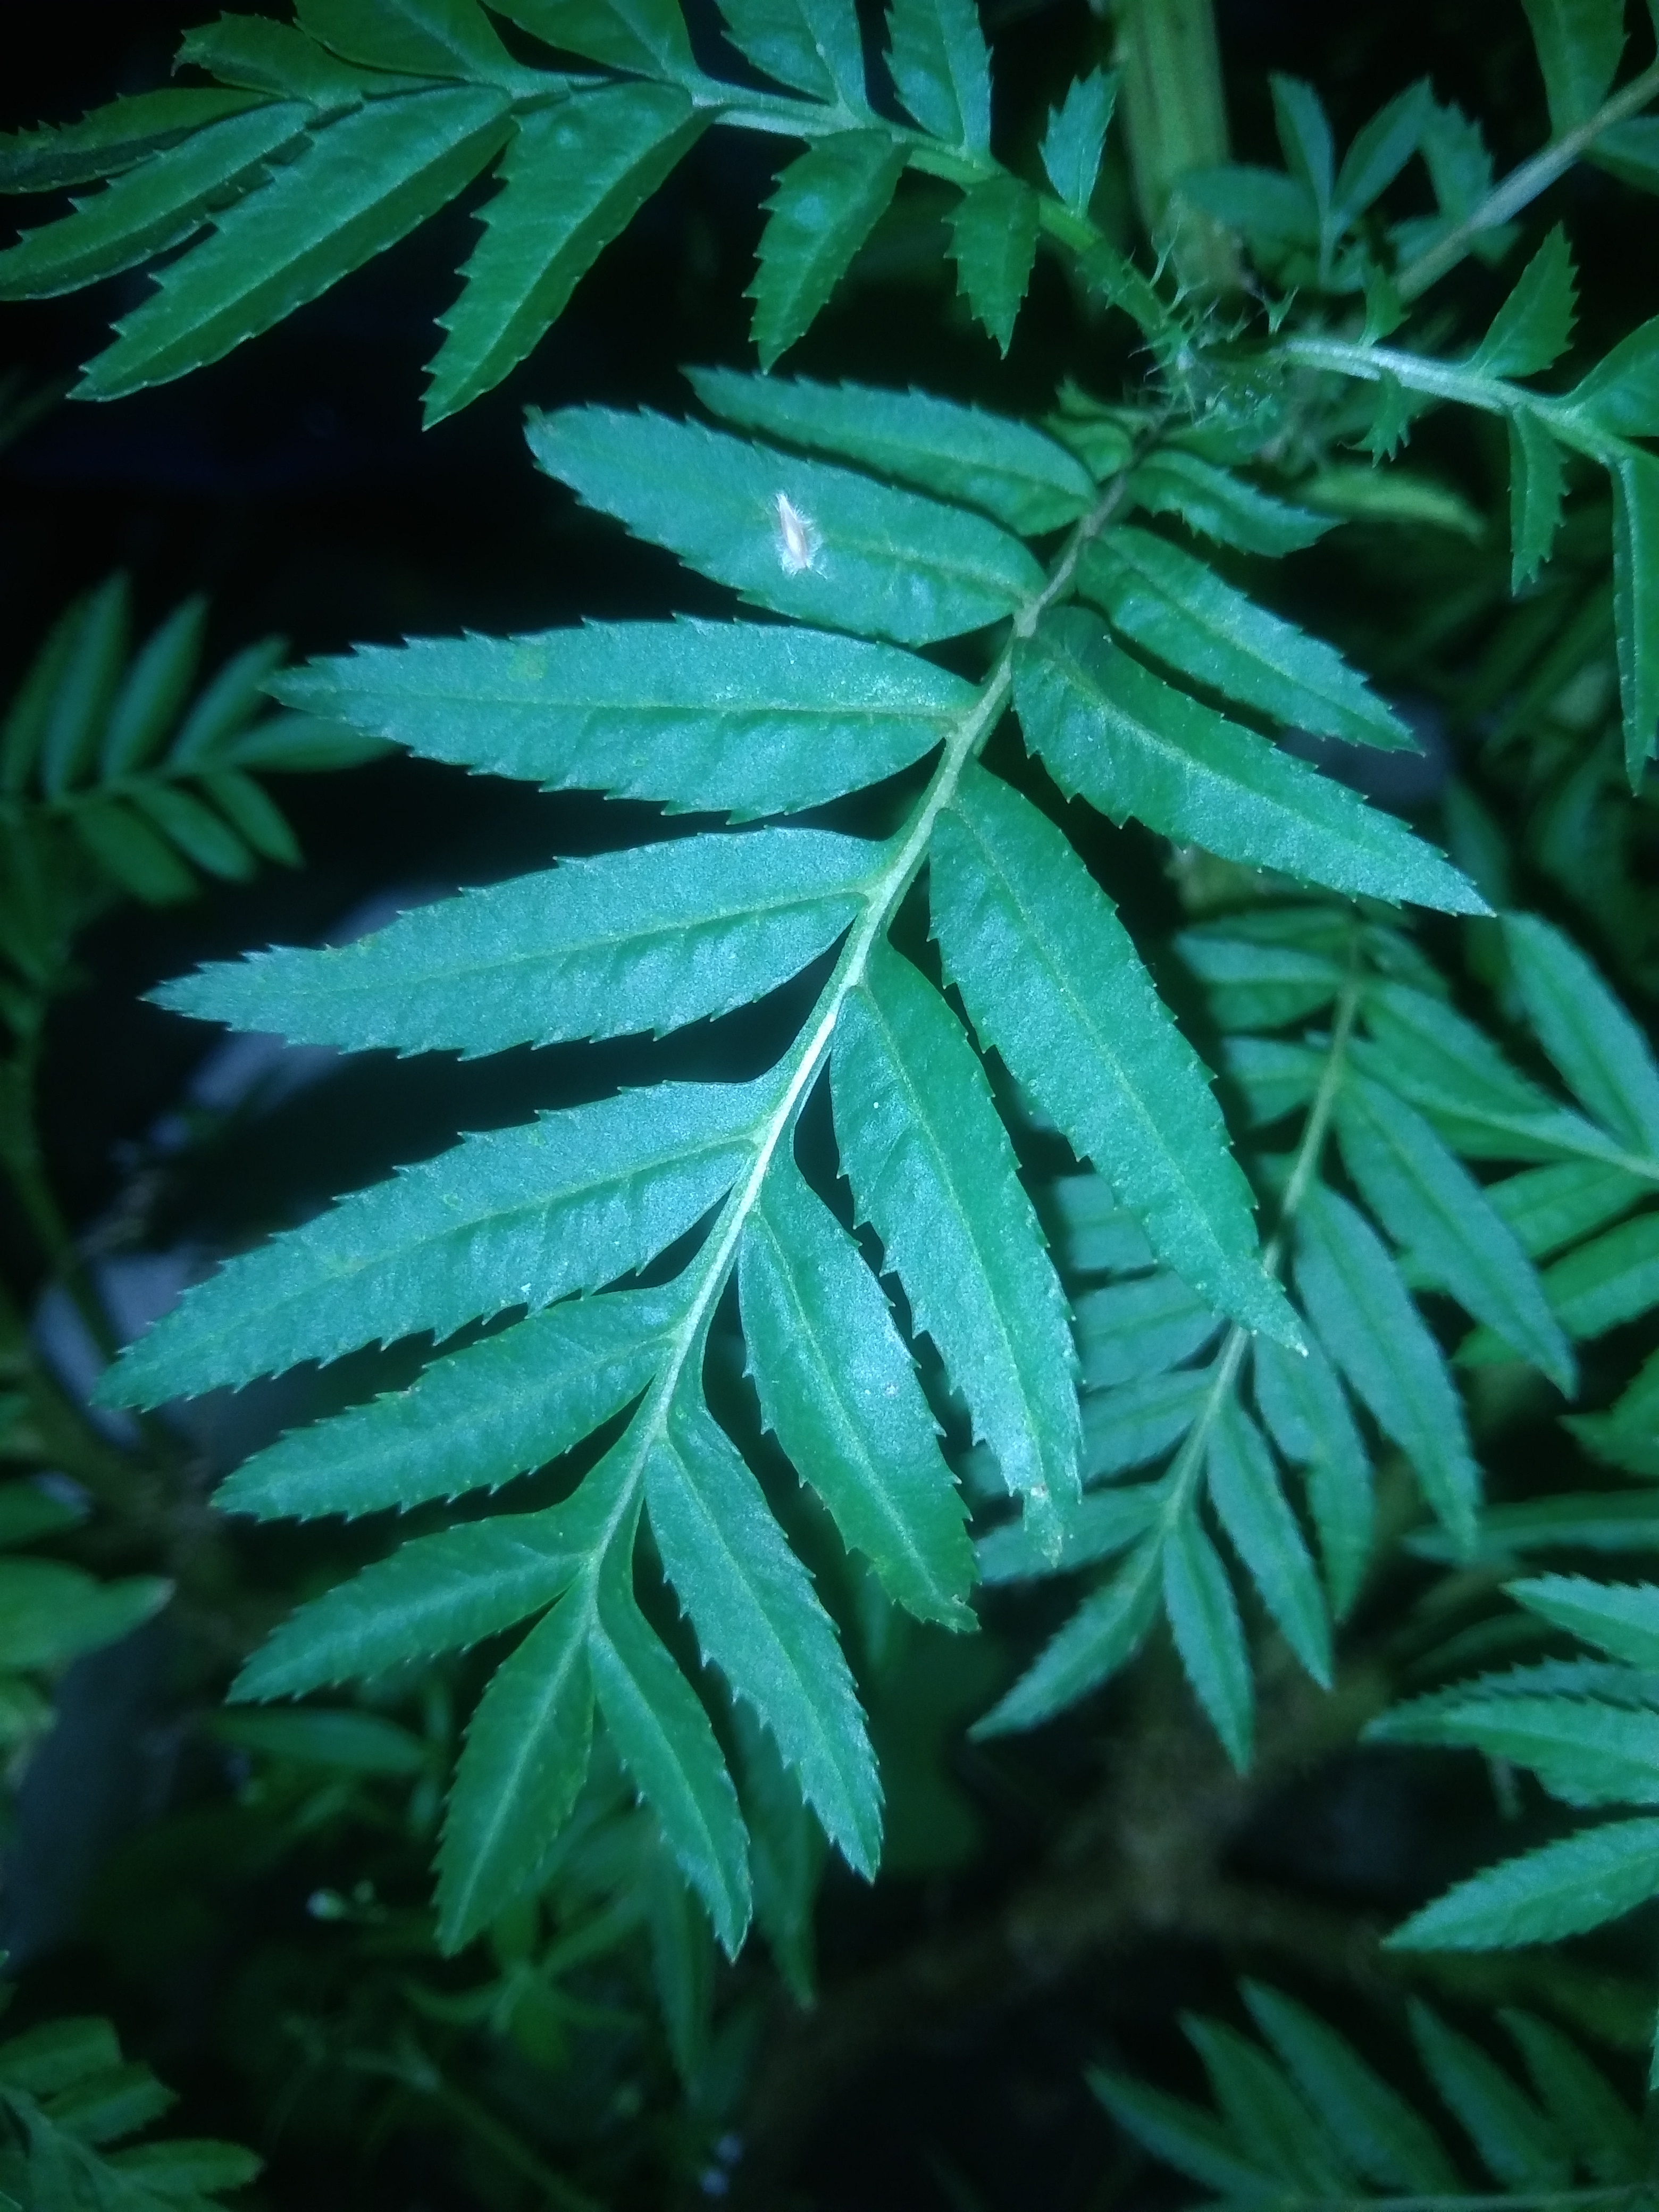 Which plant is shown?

marigold
